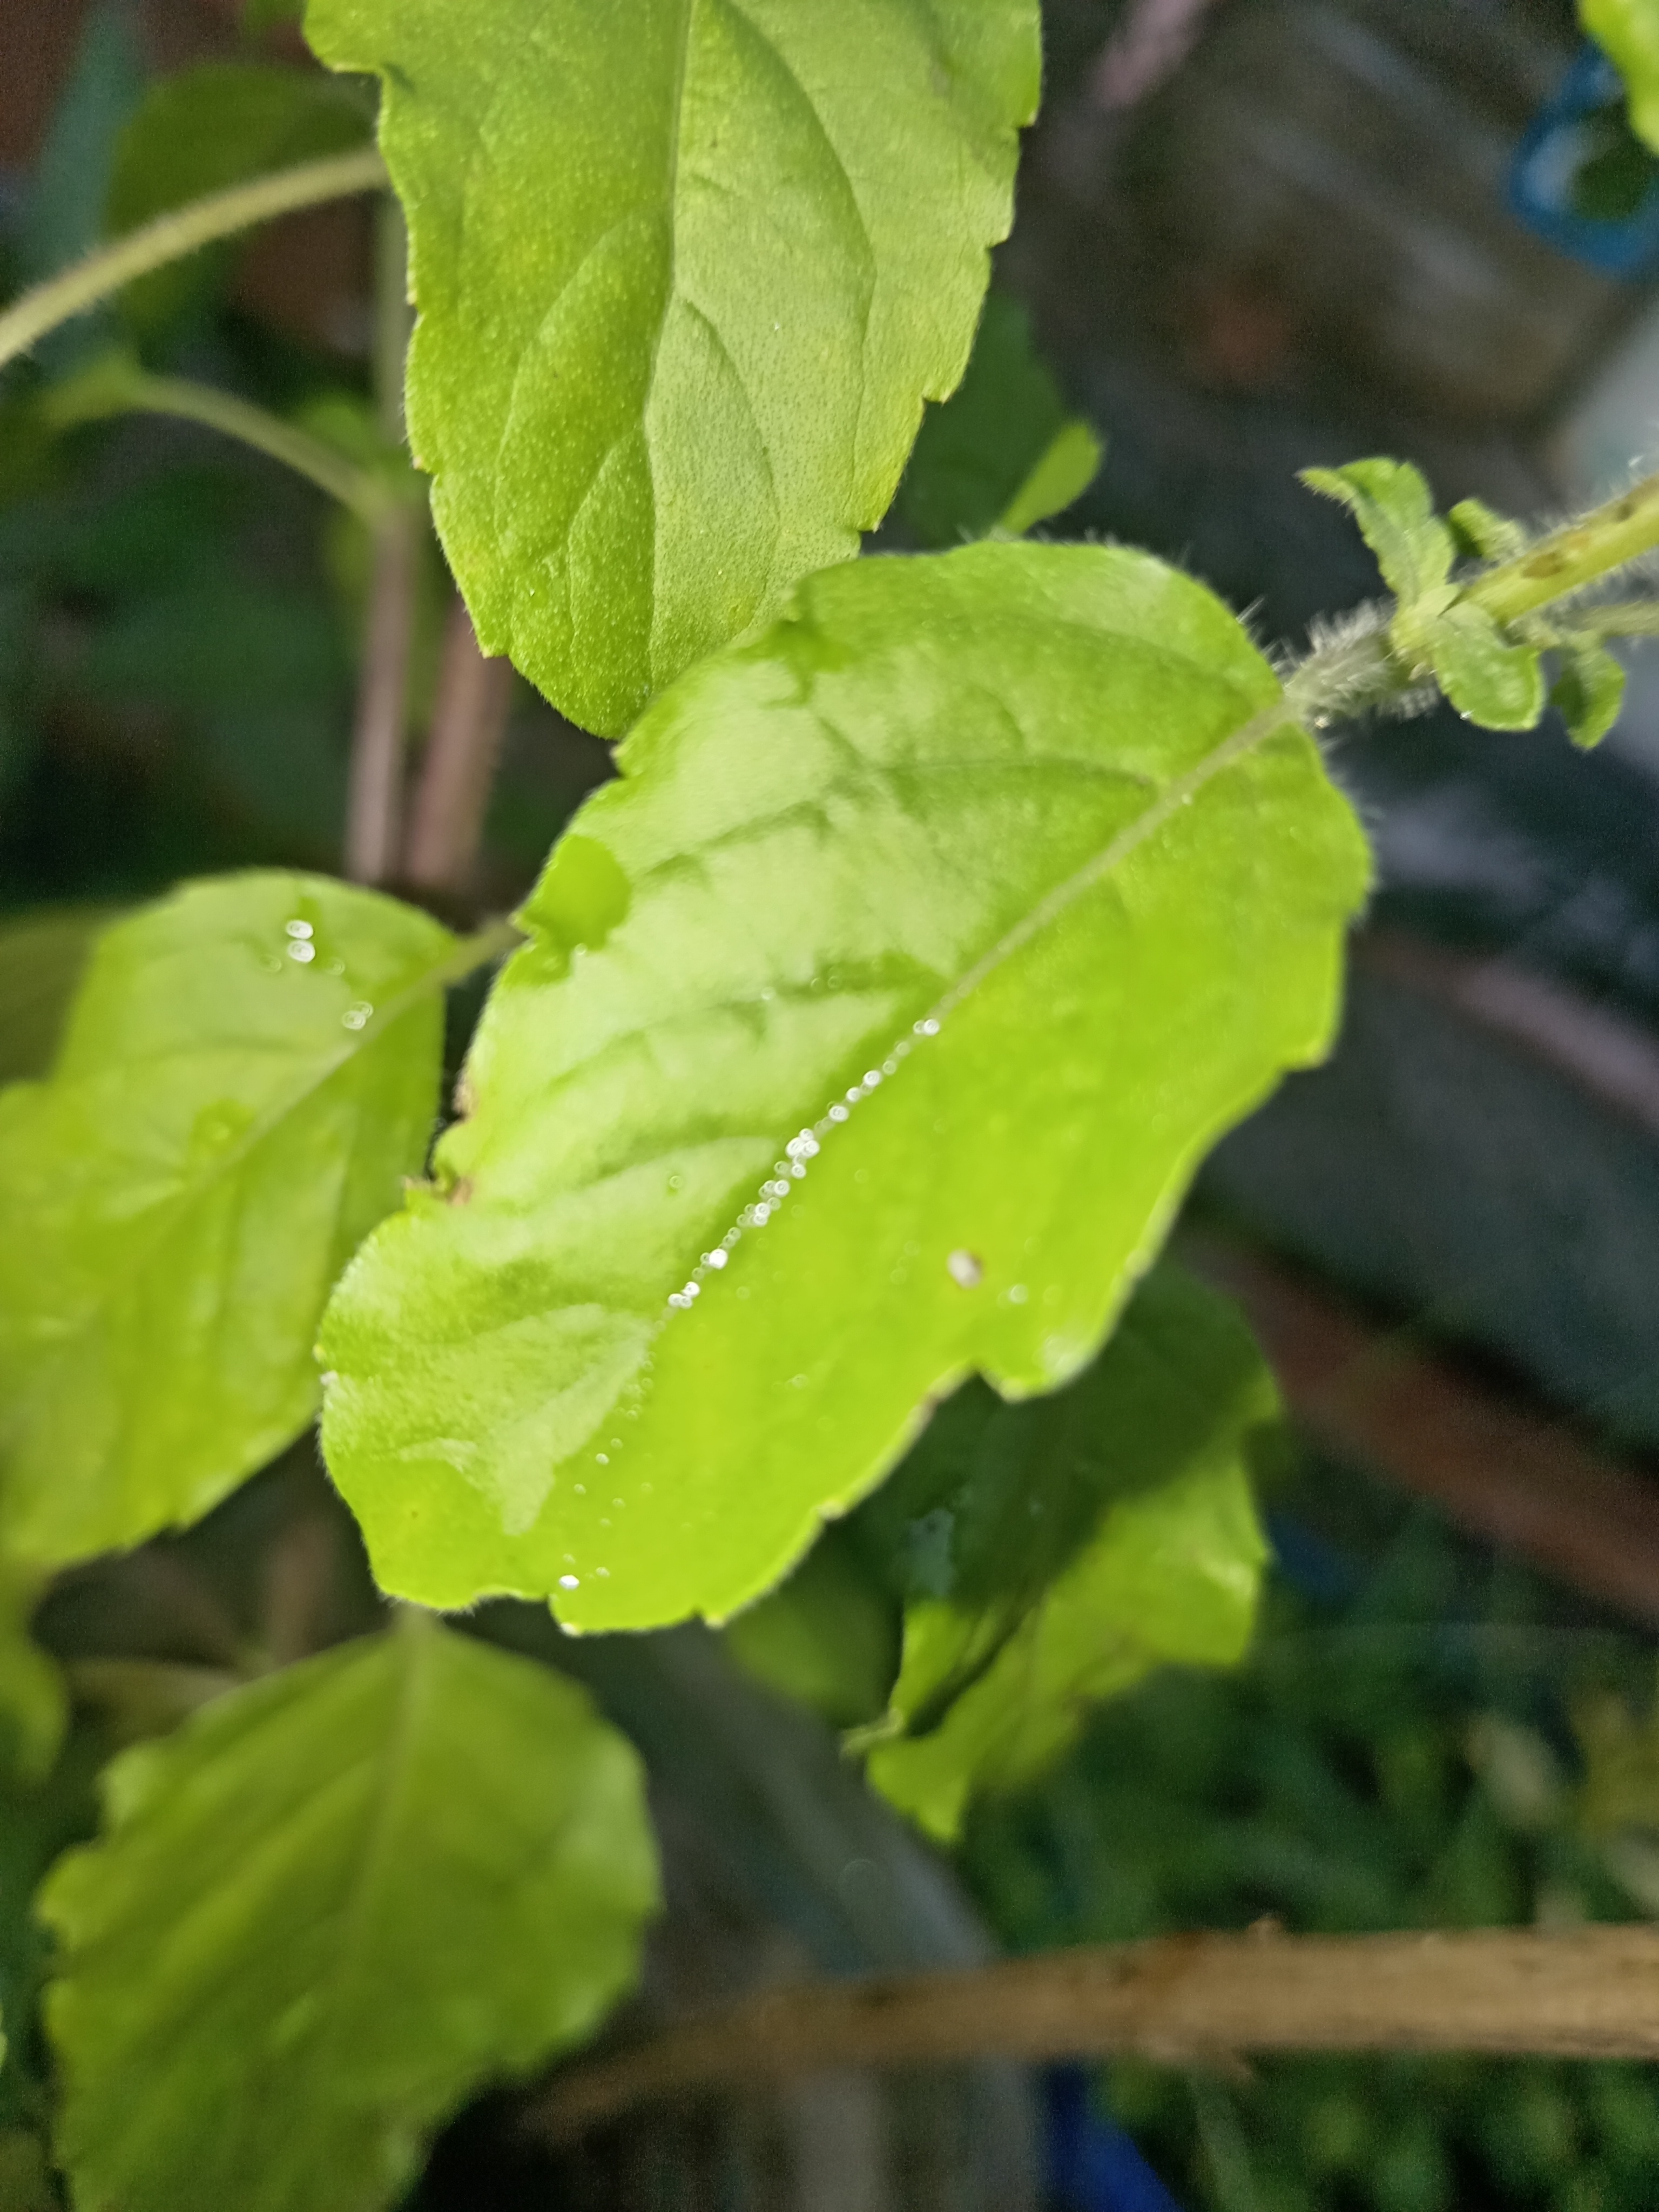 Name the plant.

tulshi
